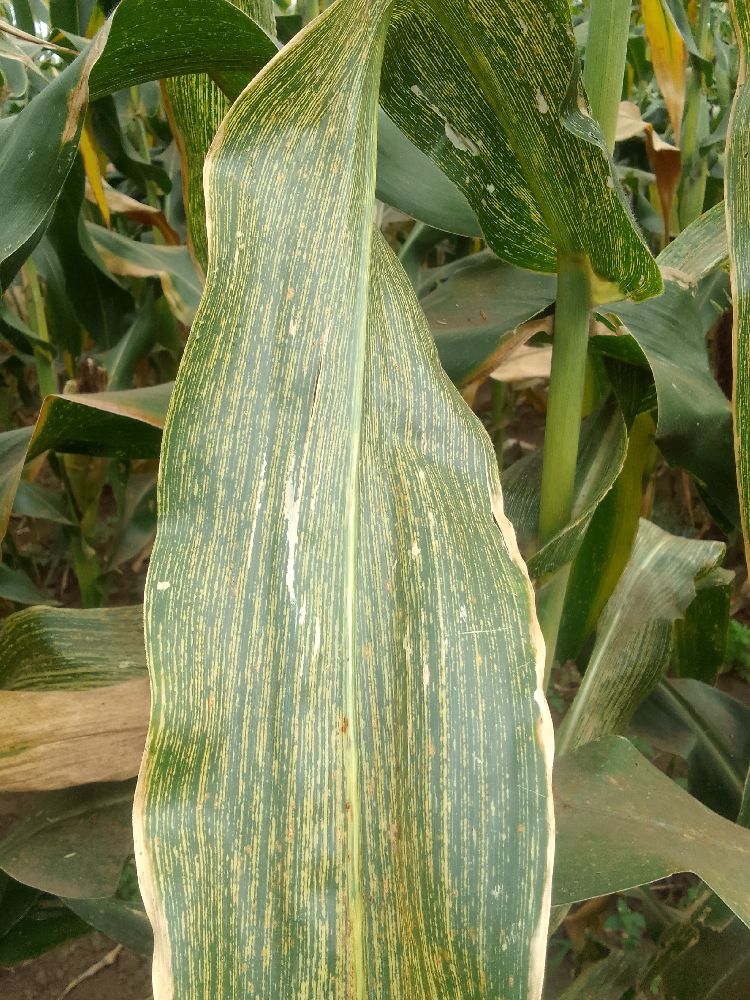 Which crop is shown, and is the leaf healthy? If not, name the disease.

maize, maize streak virus
